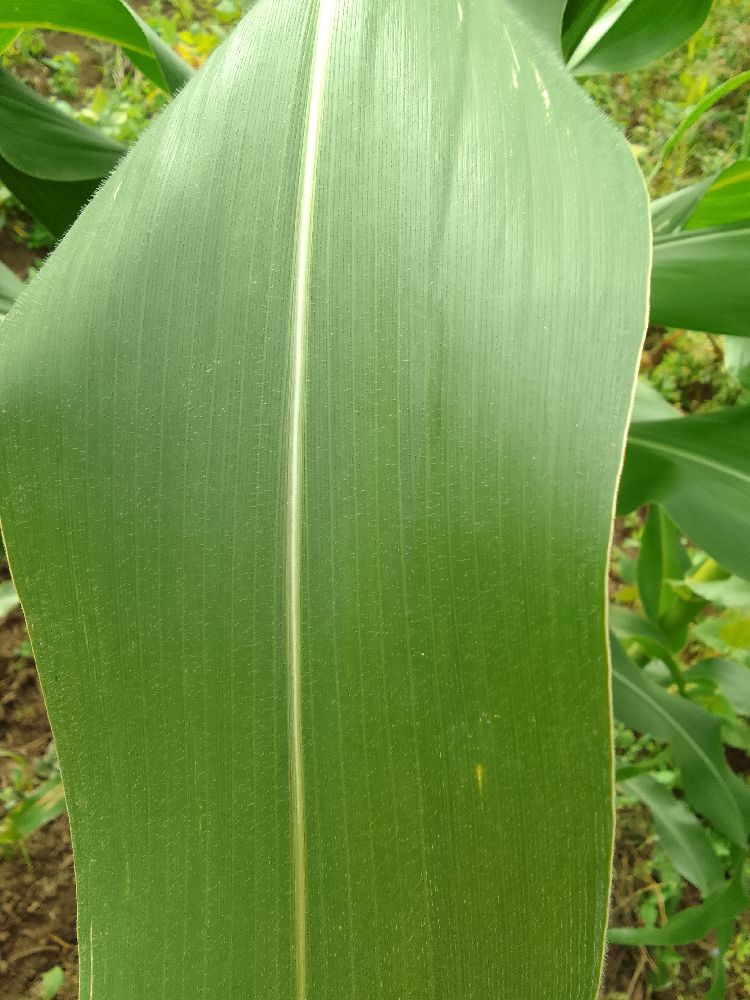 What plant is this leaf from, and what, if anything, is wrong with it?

maize, healthy
